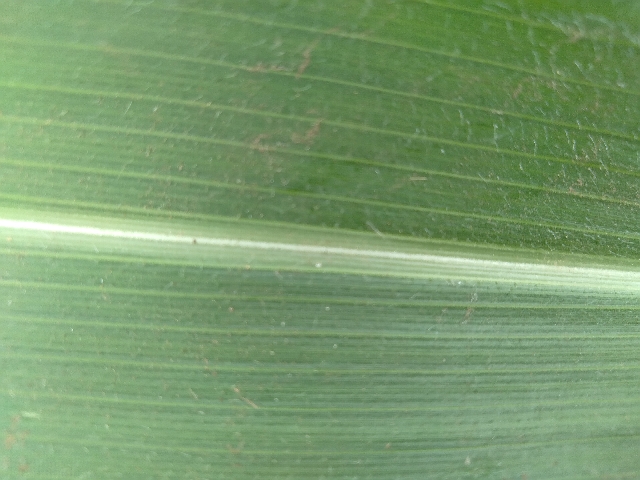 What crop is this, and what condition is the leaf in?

maize, healthy
